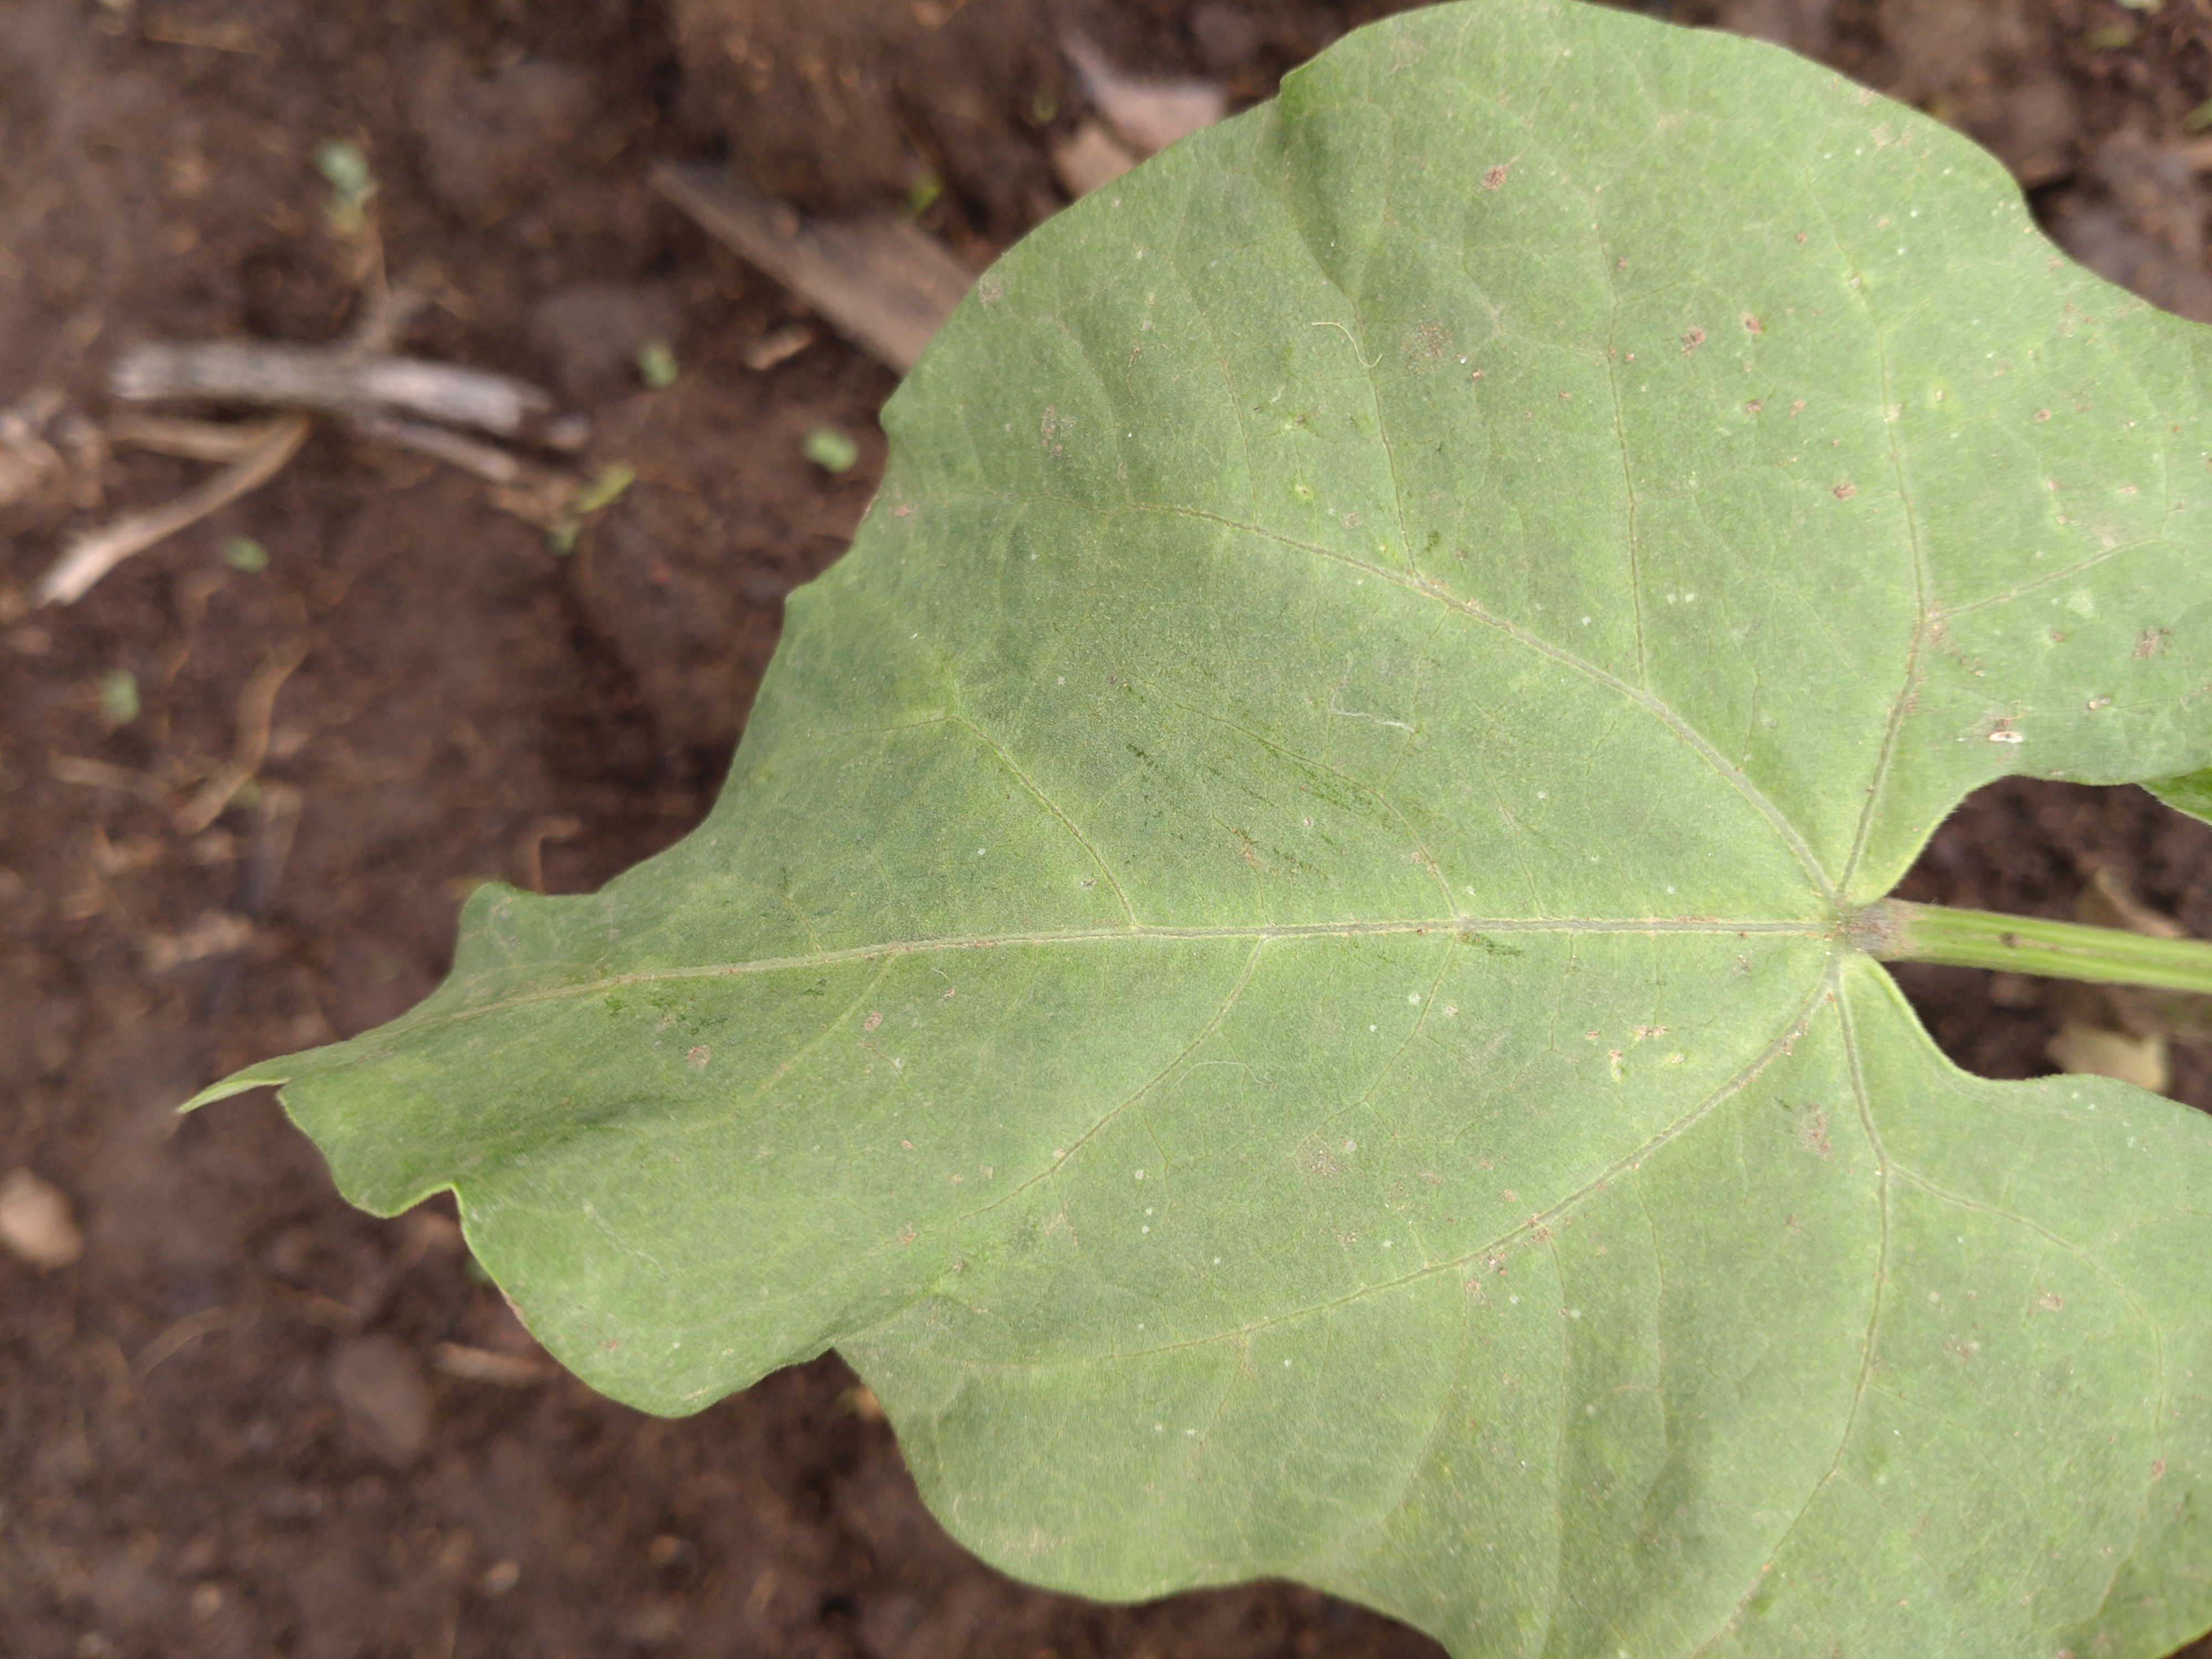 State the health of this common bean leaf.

healthy
